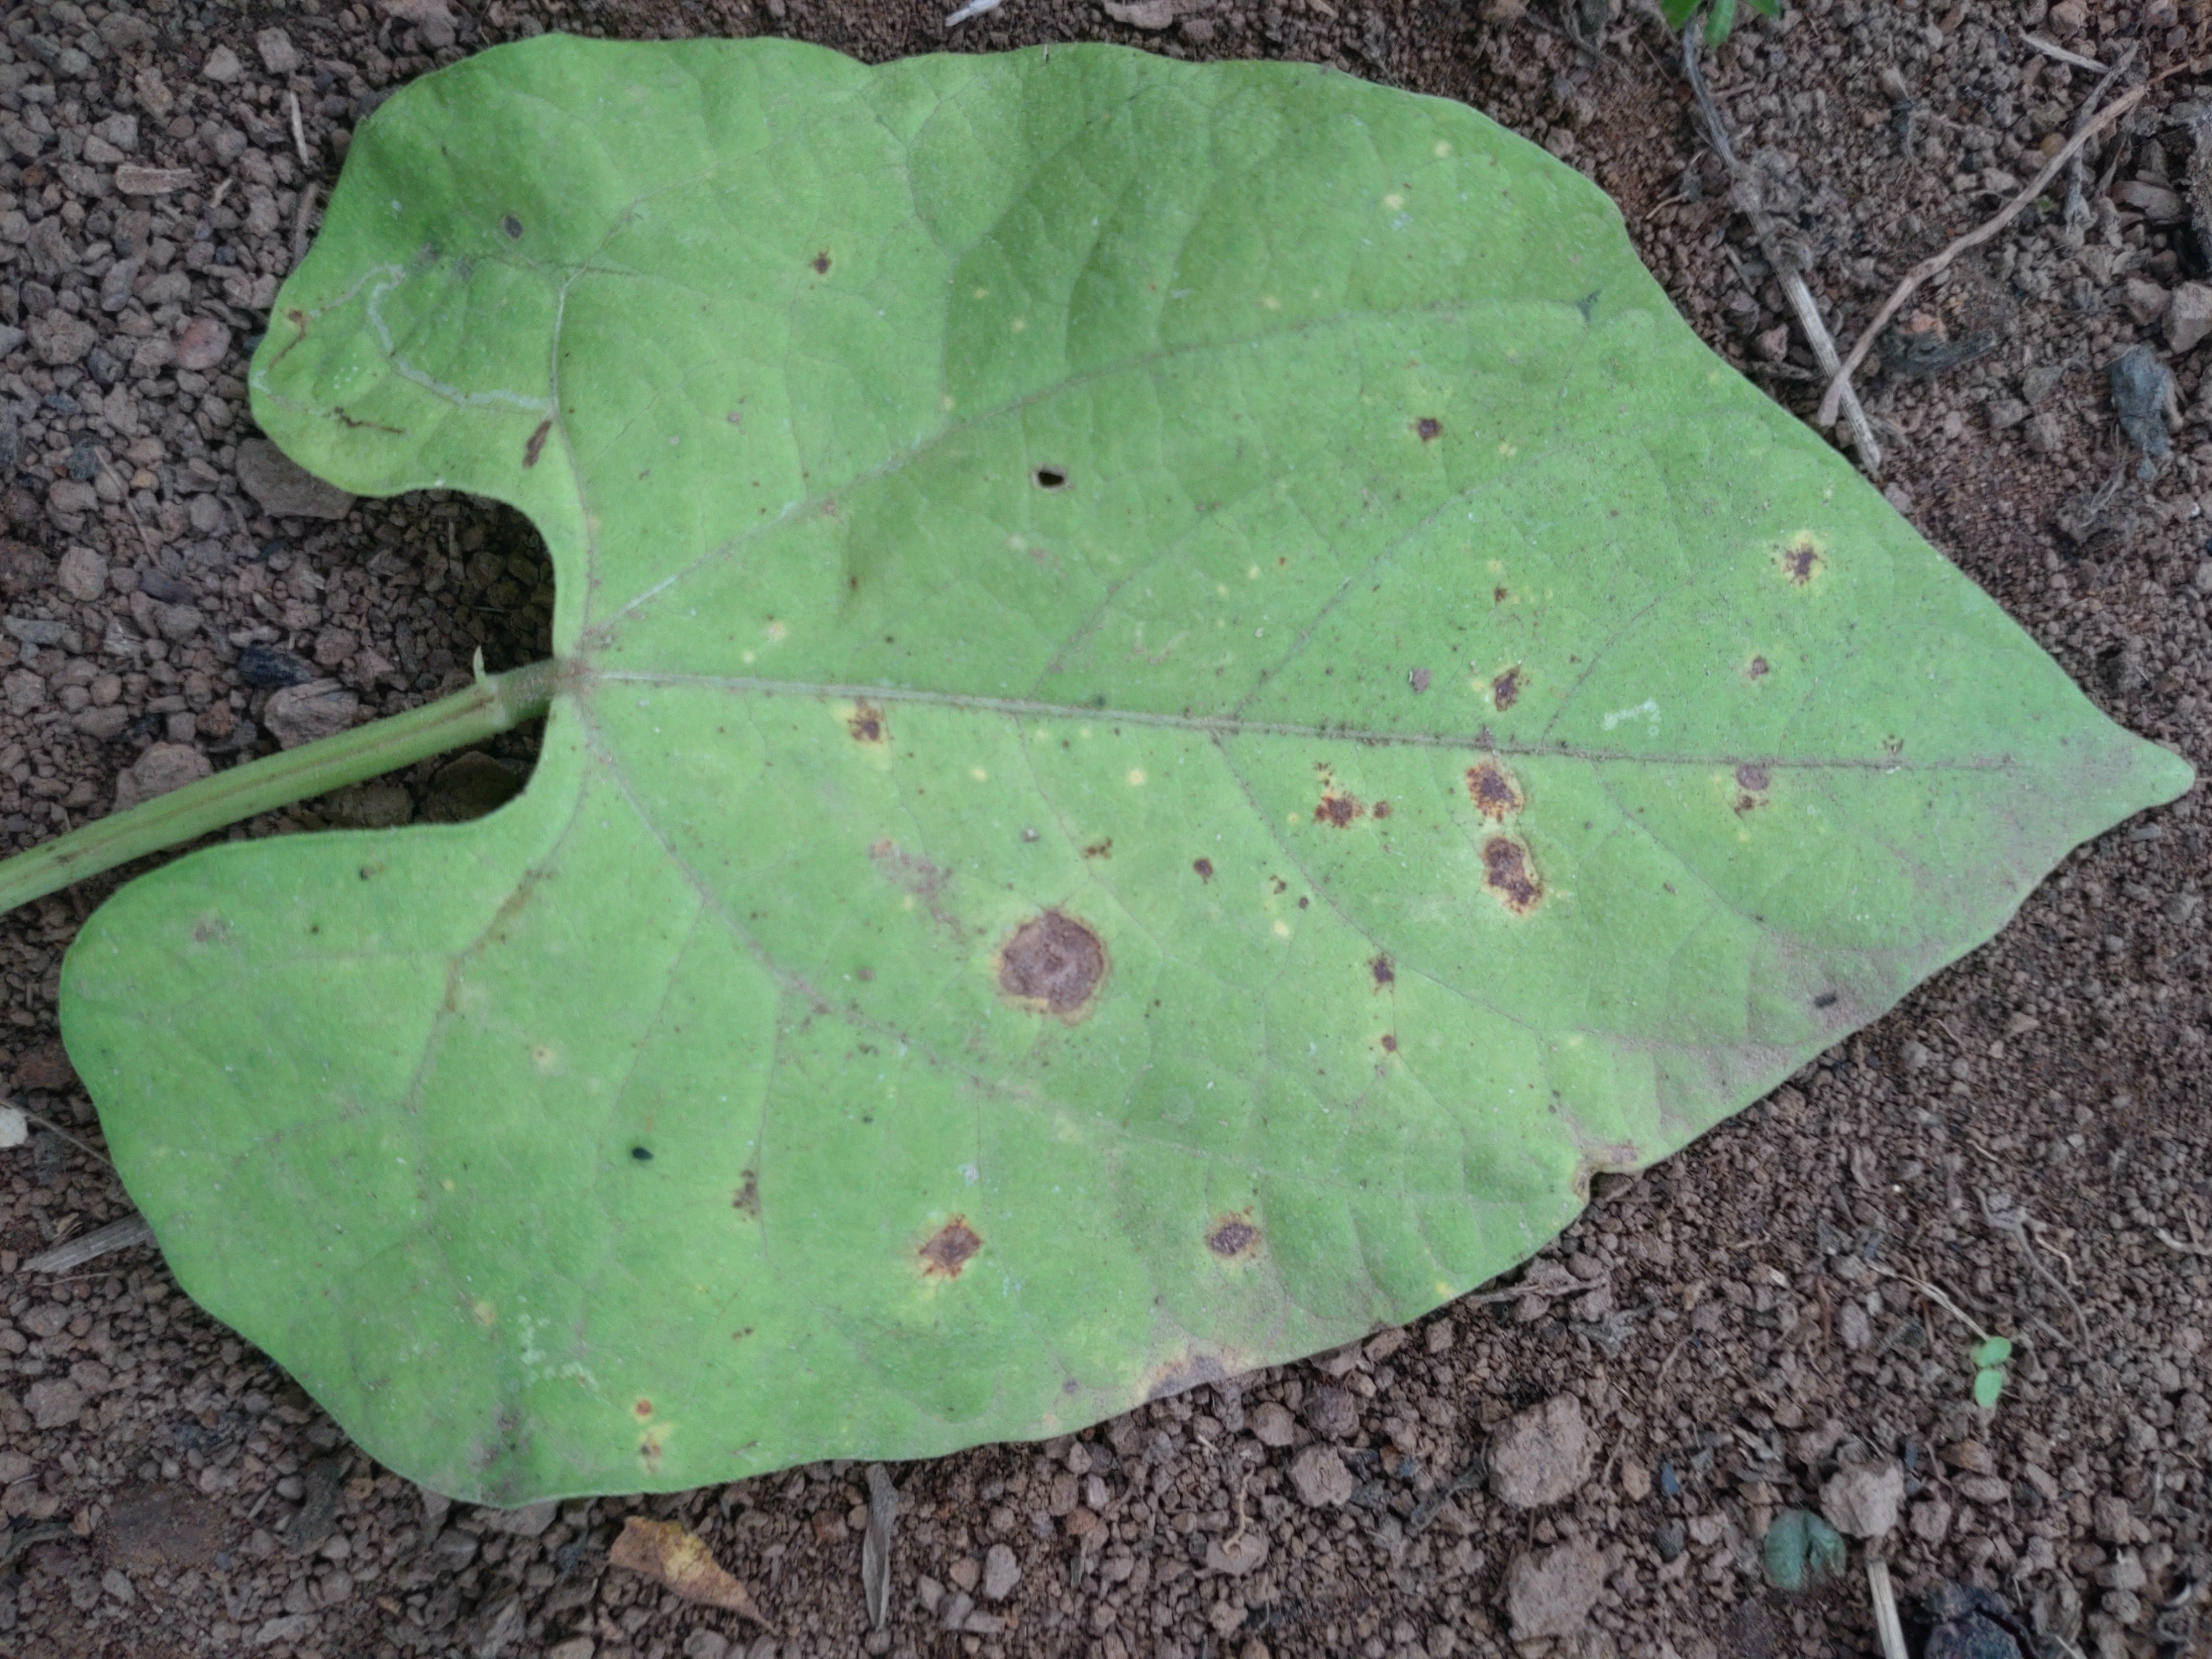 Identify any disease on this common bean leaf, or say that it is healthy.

rust
